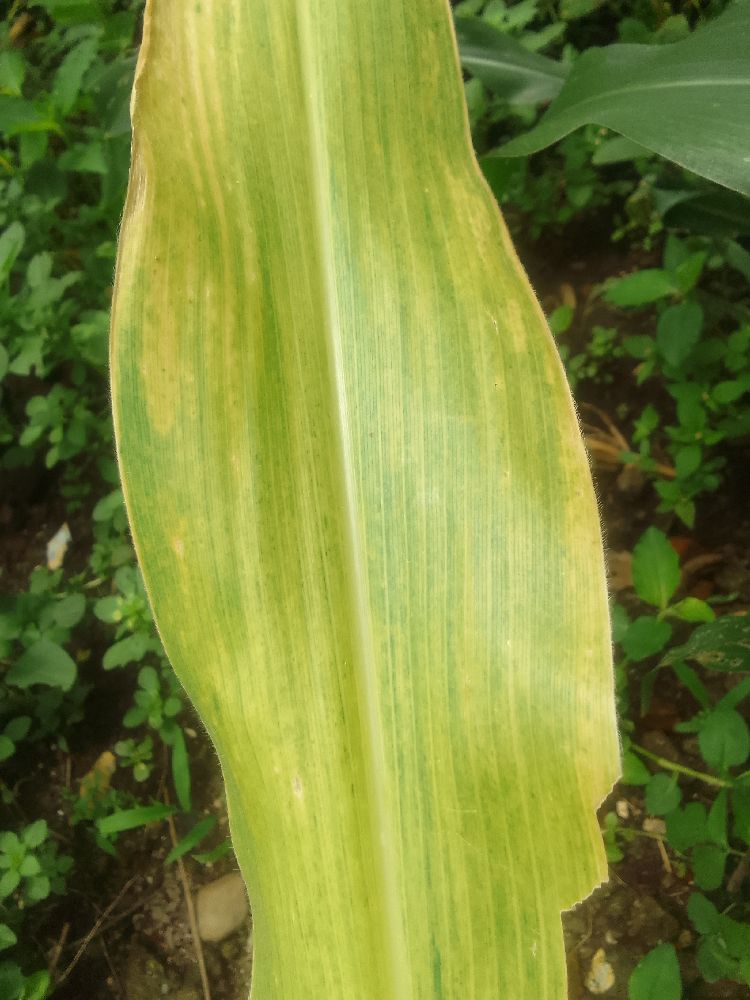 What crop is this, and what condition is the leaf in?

maize, maize lethal necrosis
